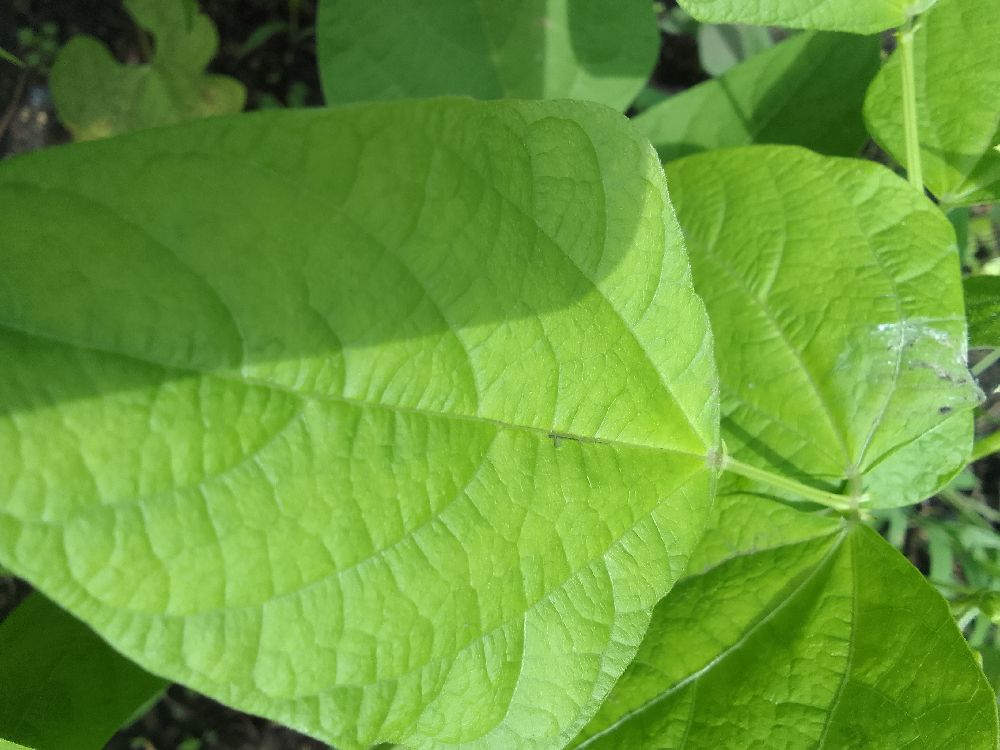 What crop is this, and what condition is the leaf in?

common bean, healthy
